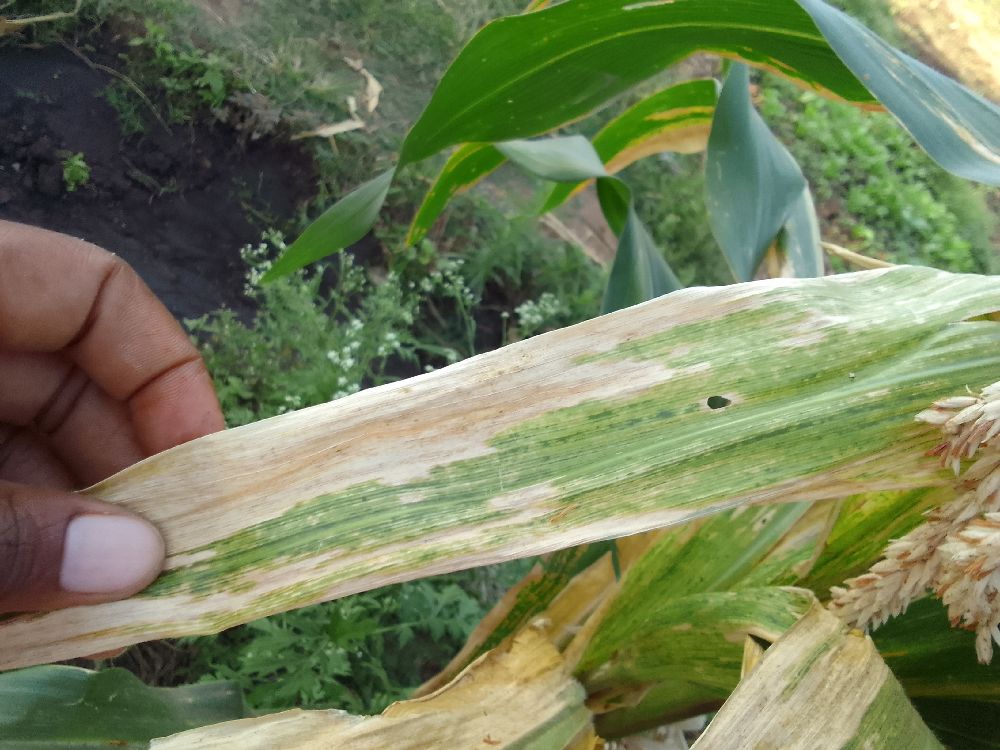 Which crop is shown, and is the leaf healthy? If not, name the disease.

maize, maize lethal necrosis
